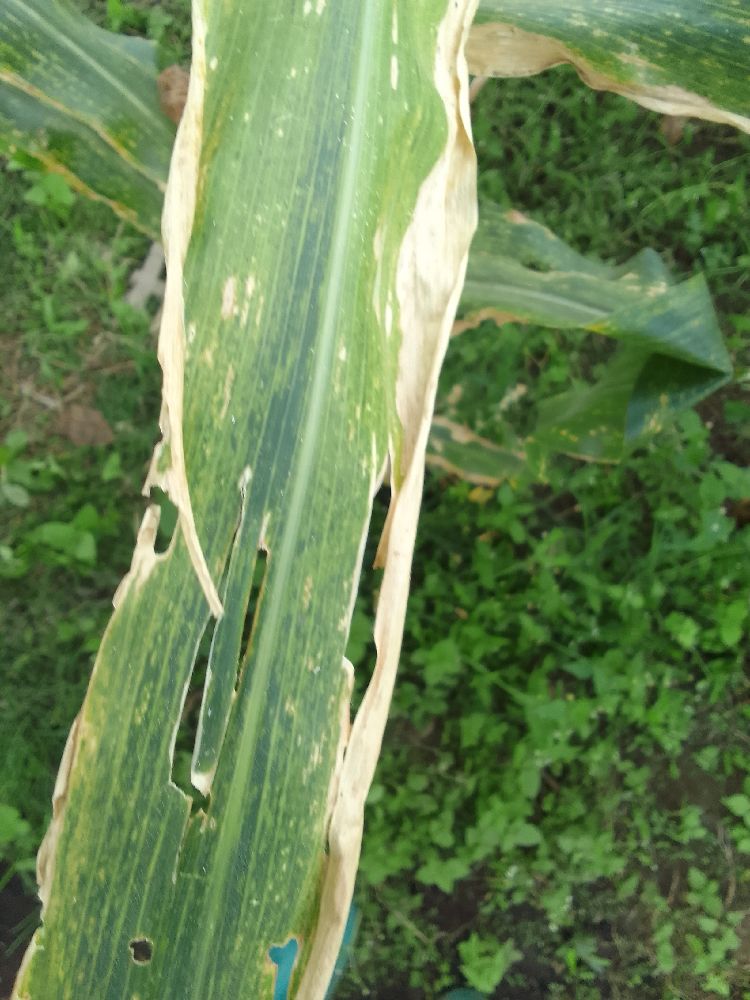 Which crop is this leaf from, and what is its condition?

maize, maize lethal necrosis
